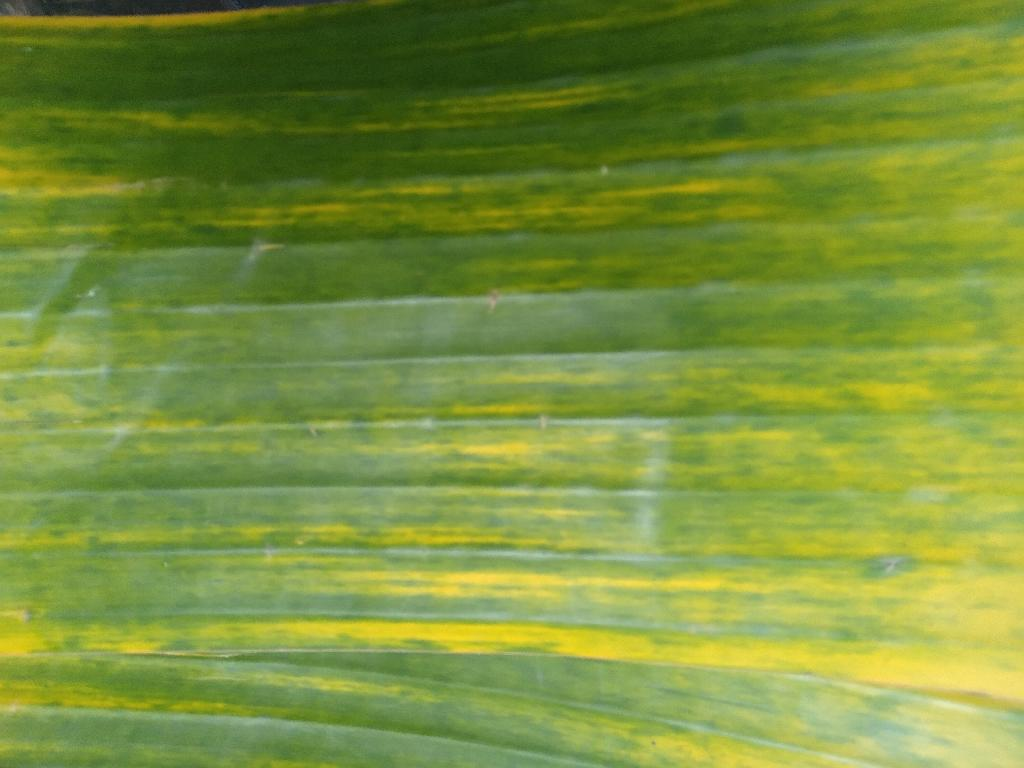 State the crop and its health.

banana, fusarium wilt race 1
